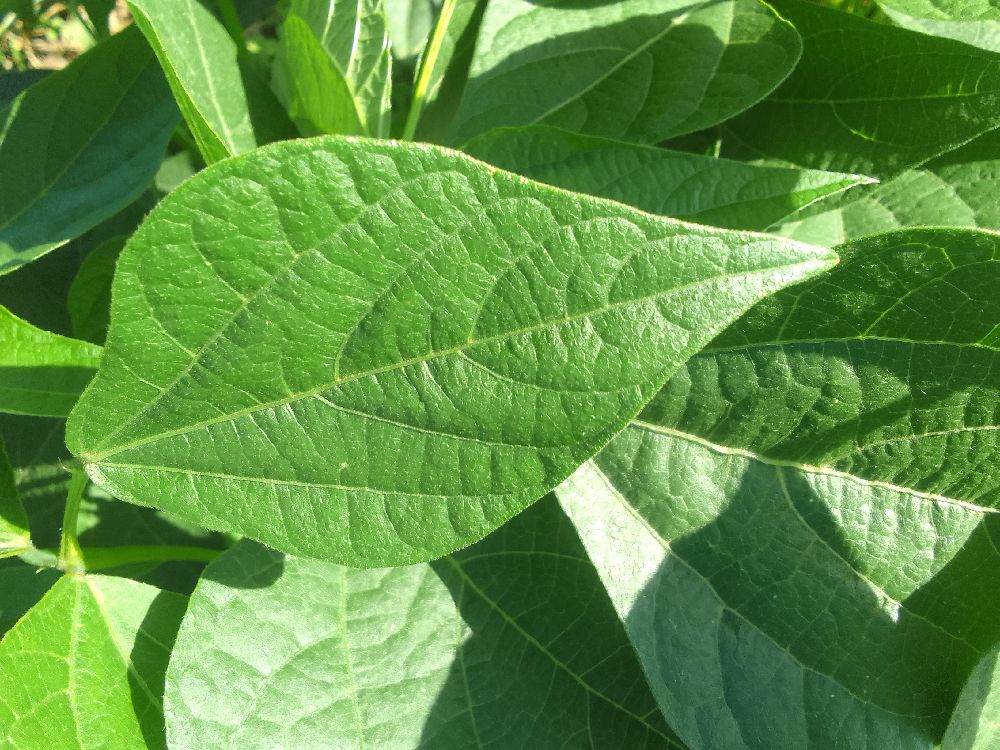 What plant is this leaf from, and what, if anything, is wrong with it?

common bean, healthy
